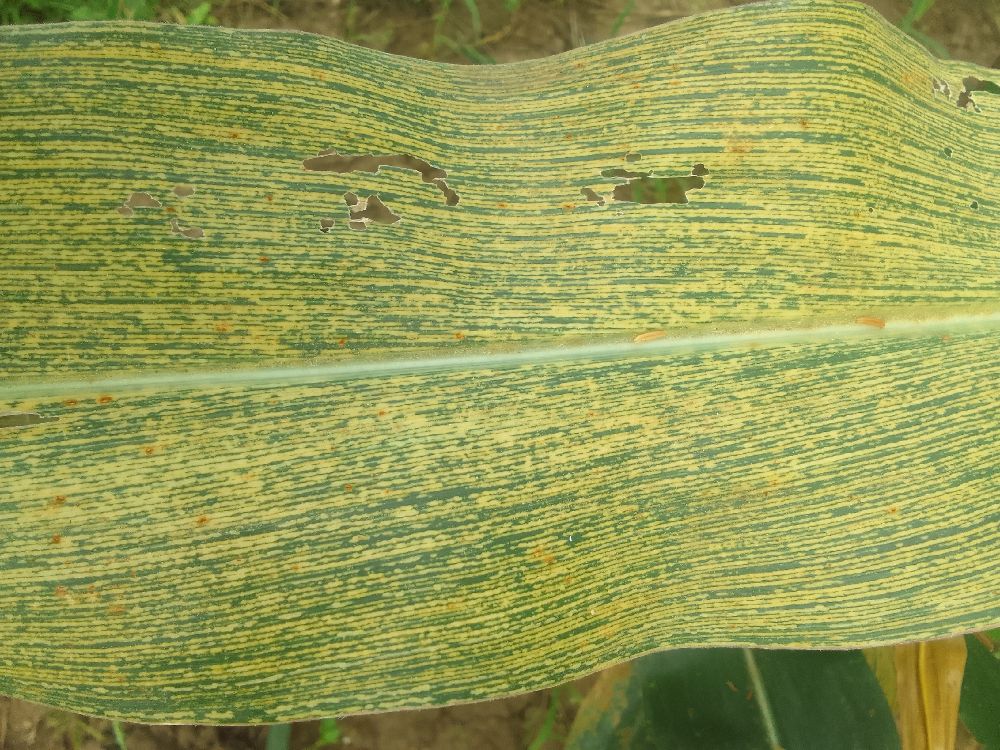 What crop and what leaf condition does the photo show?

maize, maize streak virus
